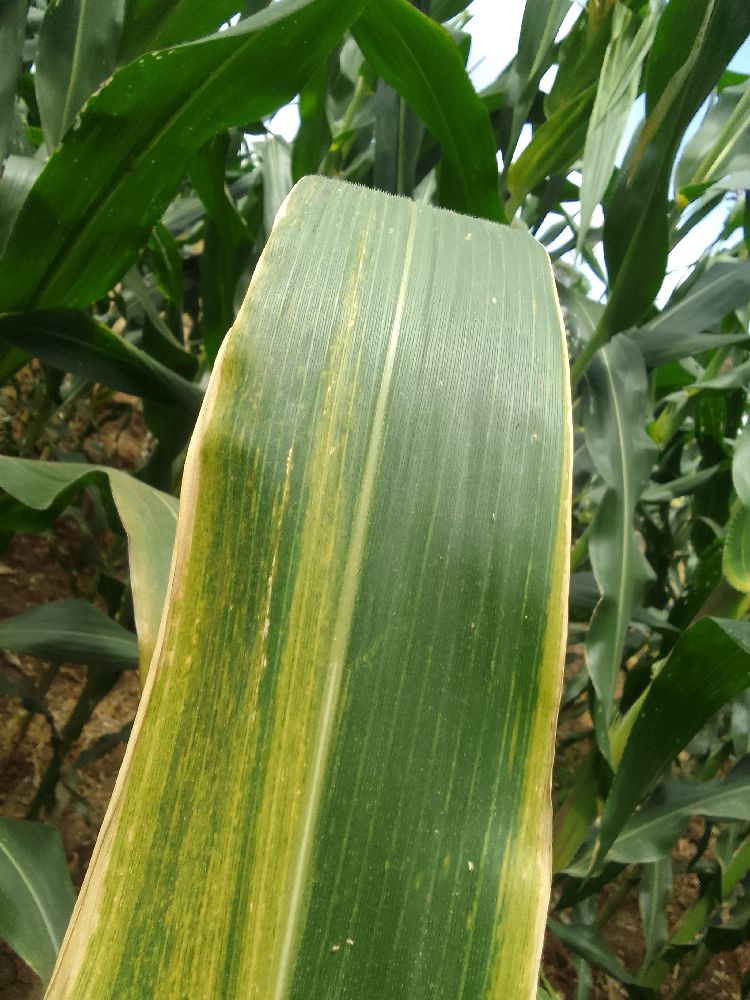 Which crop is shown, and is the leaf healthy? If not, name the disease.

maize, maize lethal necrosis
